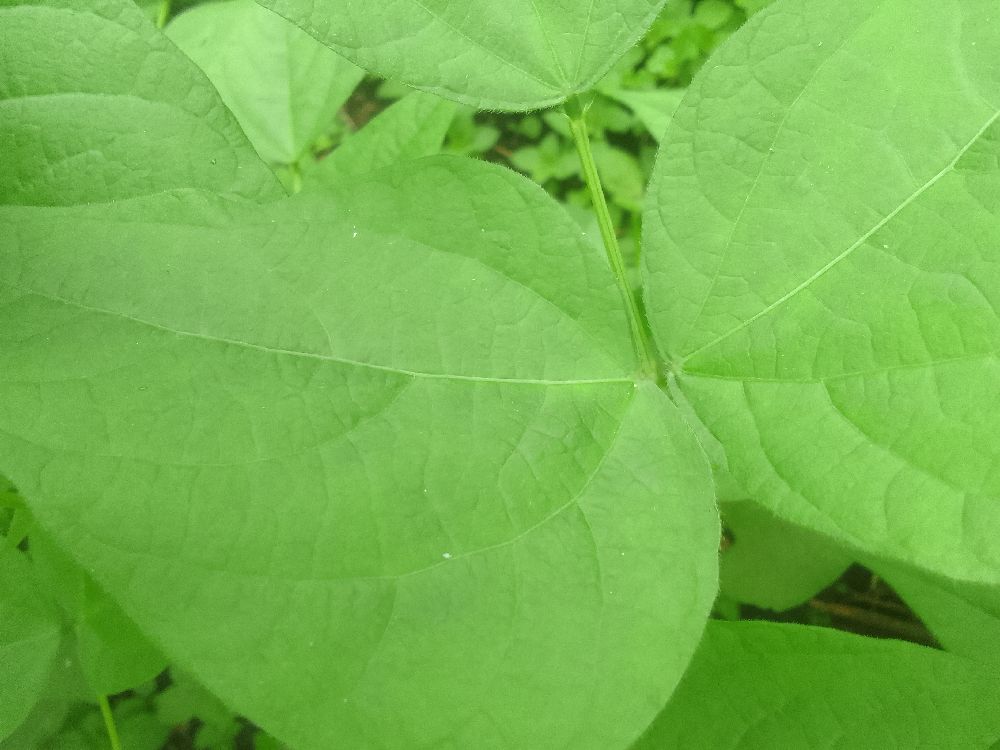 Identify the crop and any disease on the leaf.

common bean, healthy
